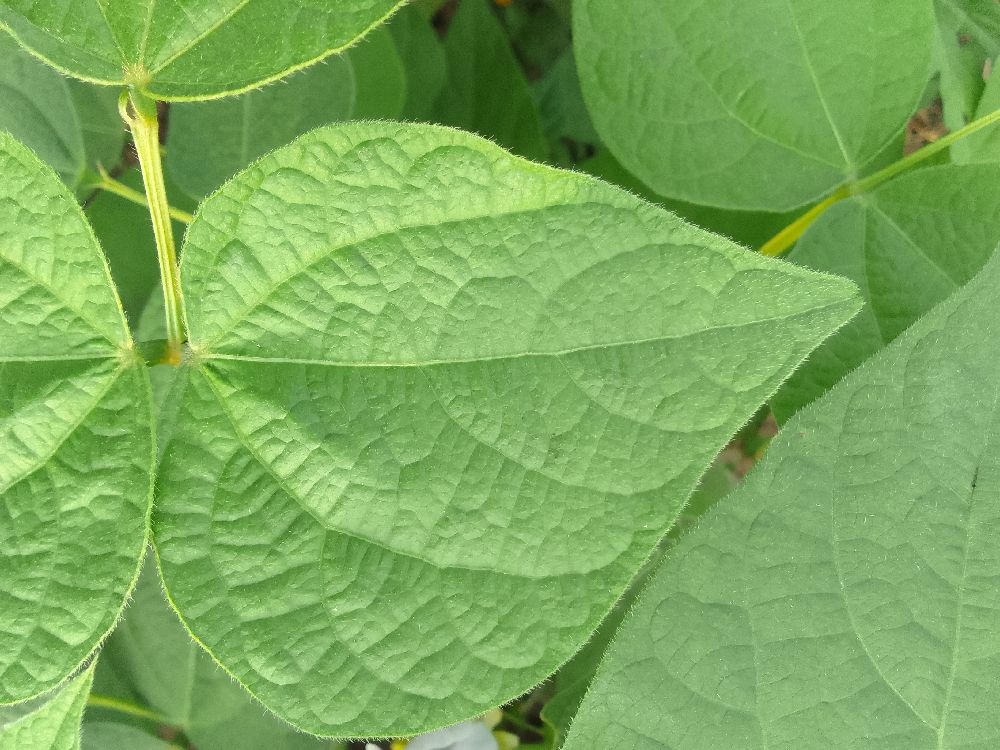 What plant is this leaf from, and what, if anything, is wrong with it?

common bean, healthy
